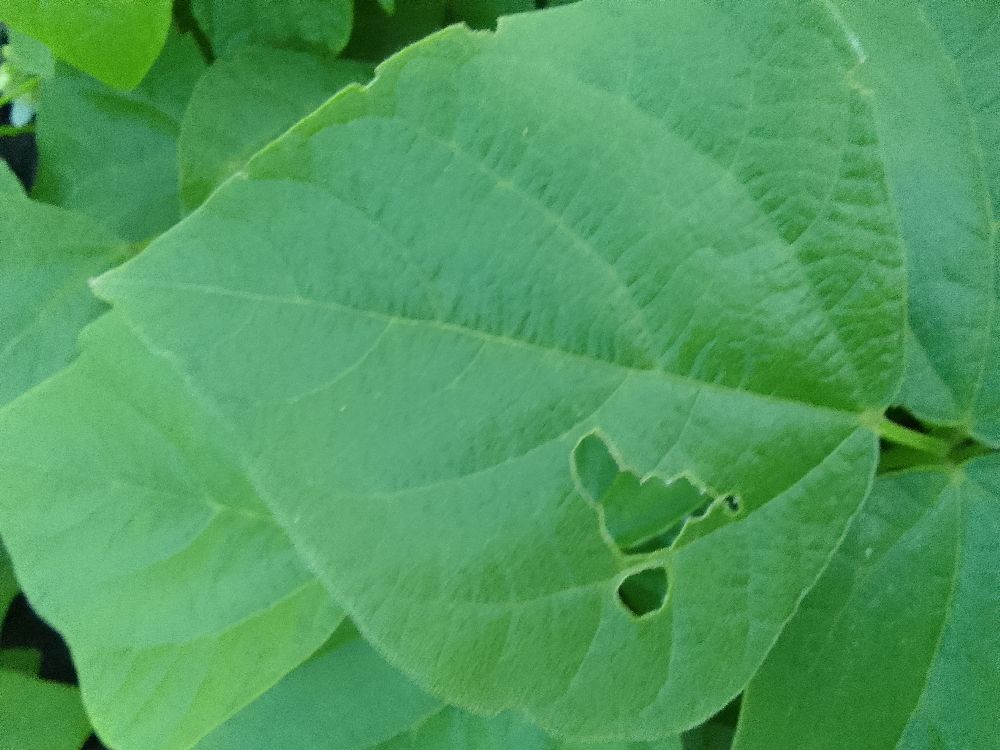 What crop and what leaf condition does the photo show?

common bean, healthy
